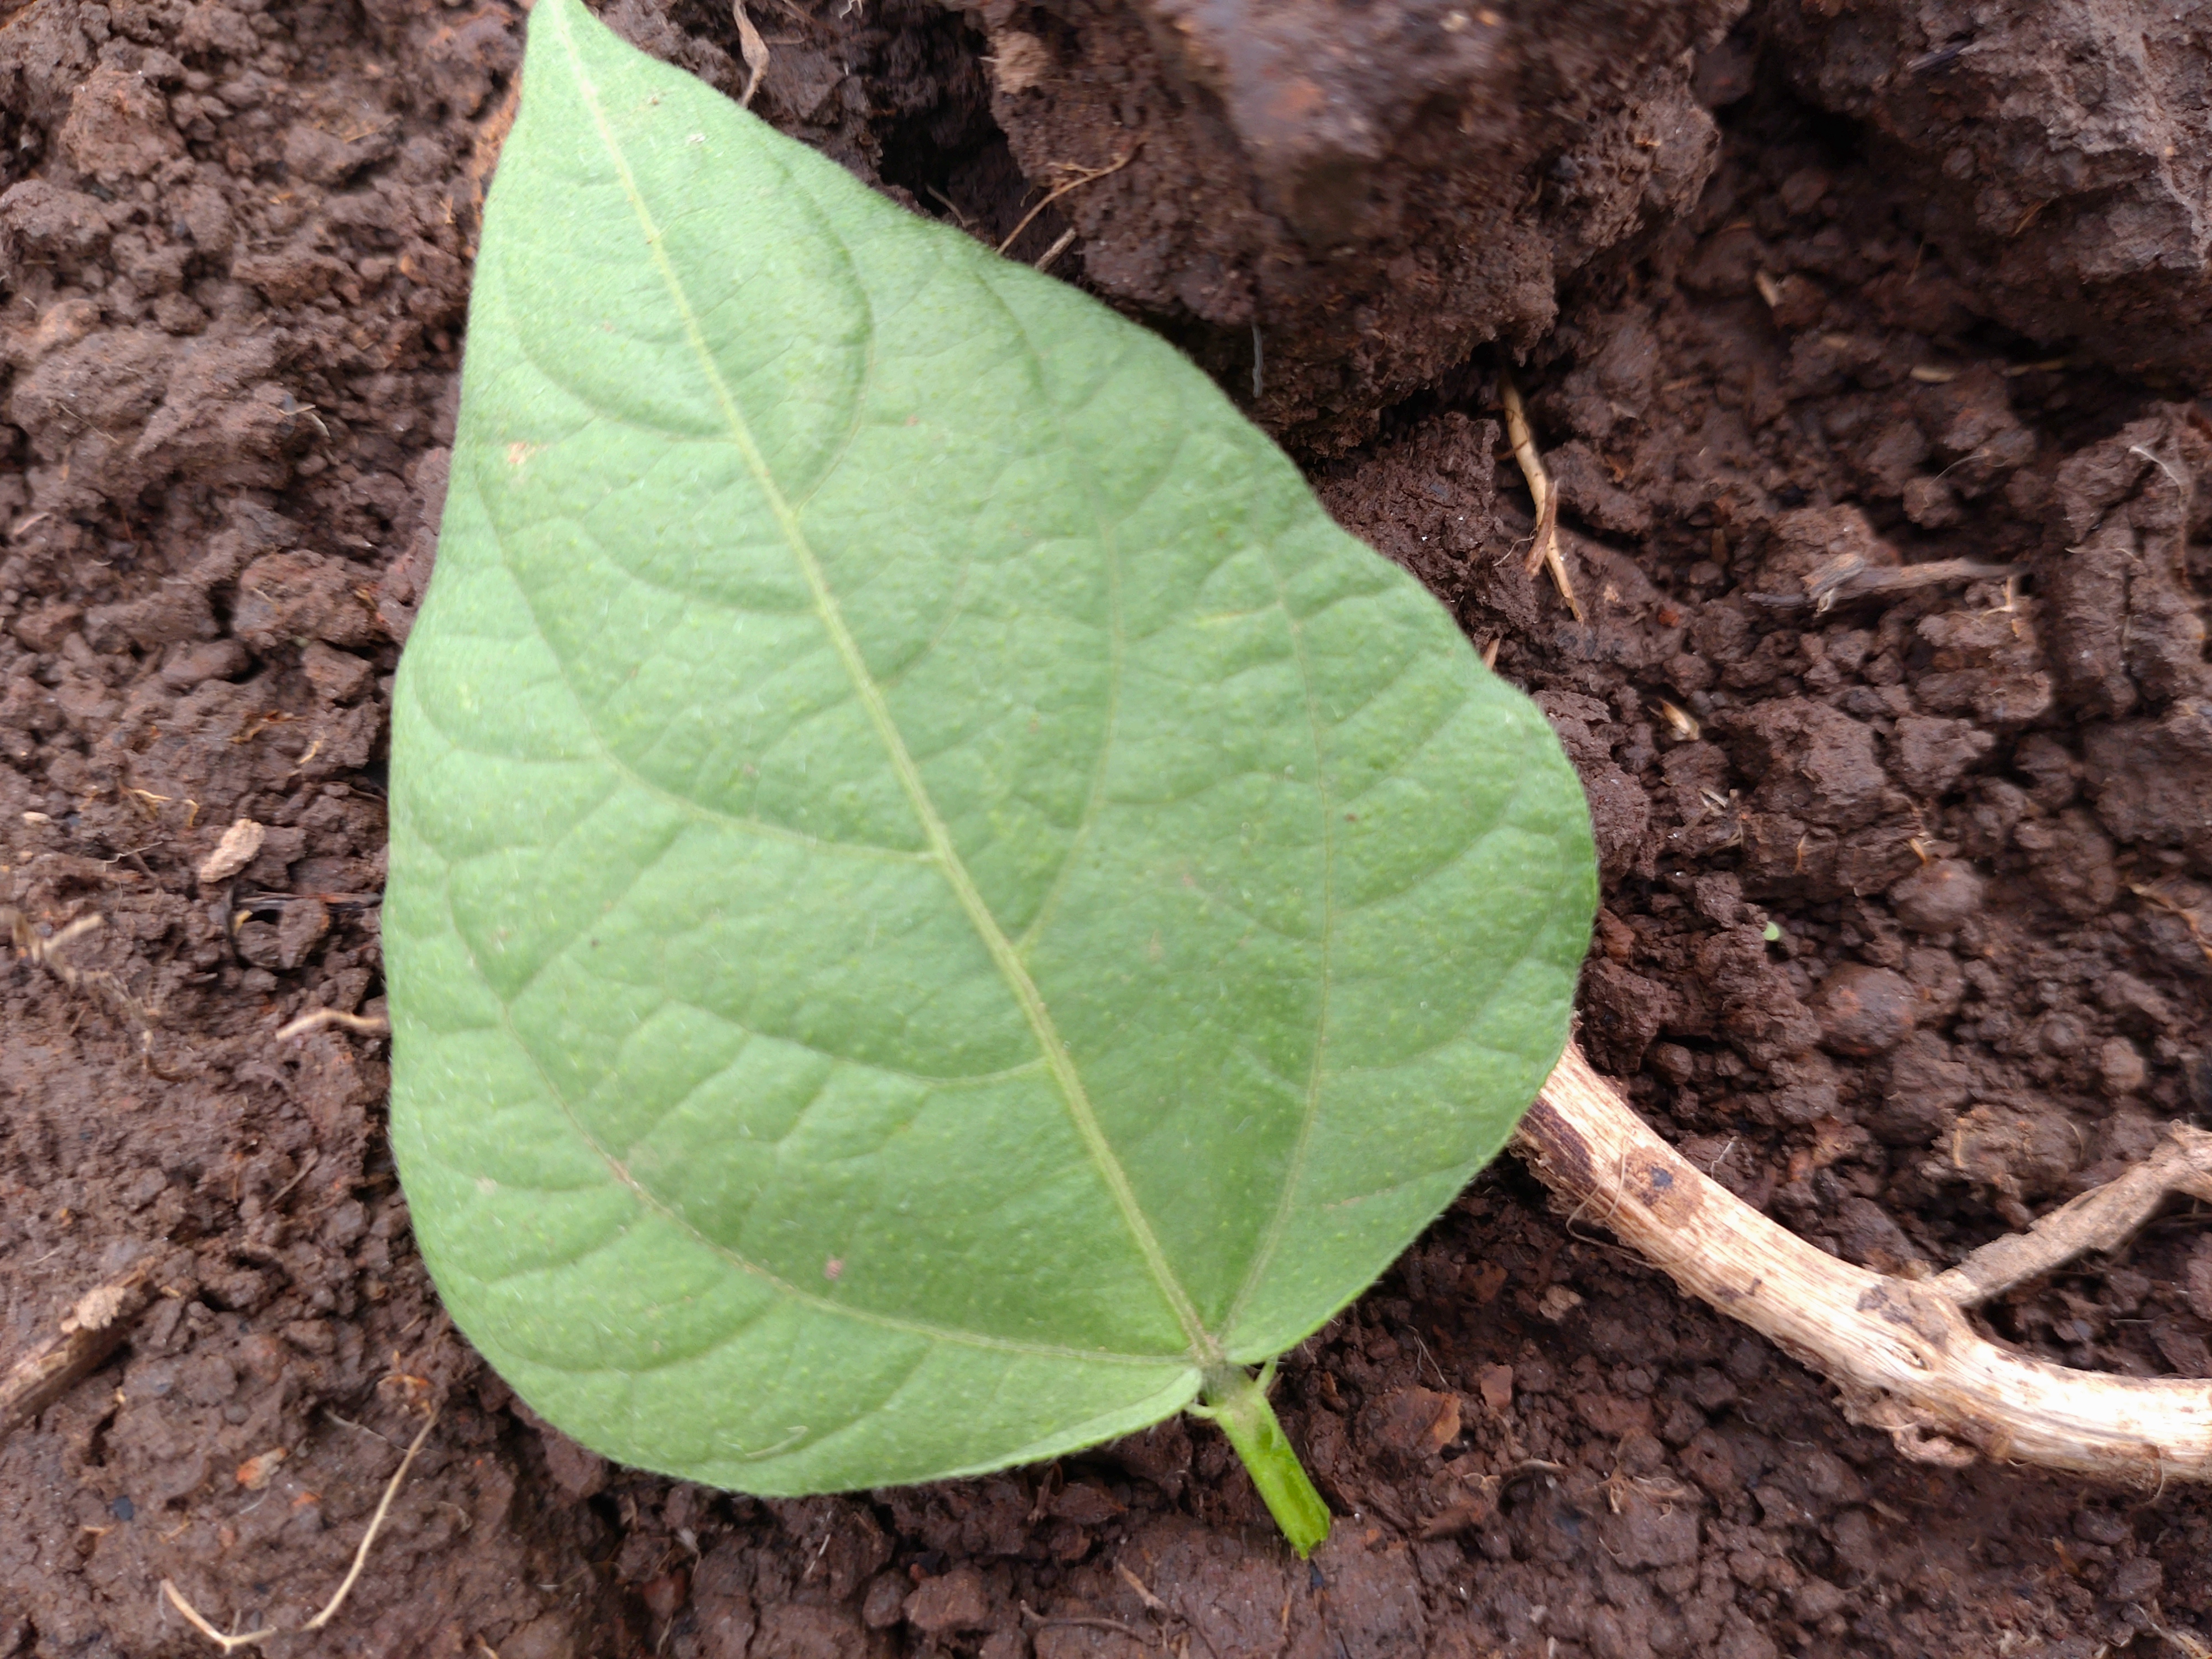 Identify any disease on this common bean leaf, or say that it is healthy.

healthy
